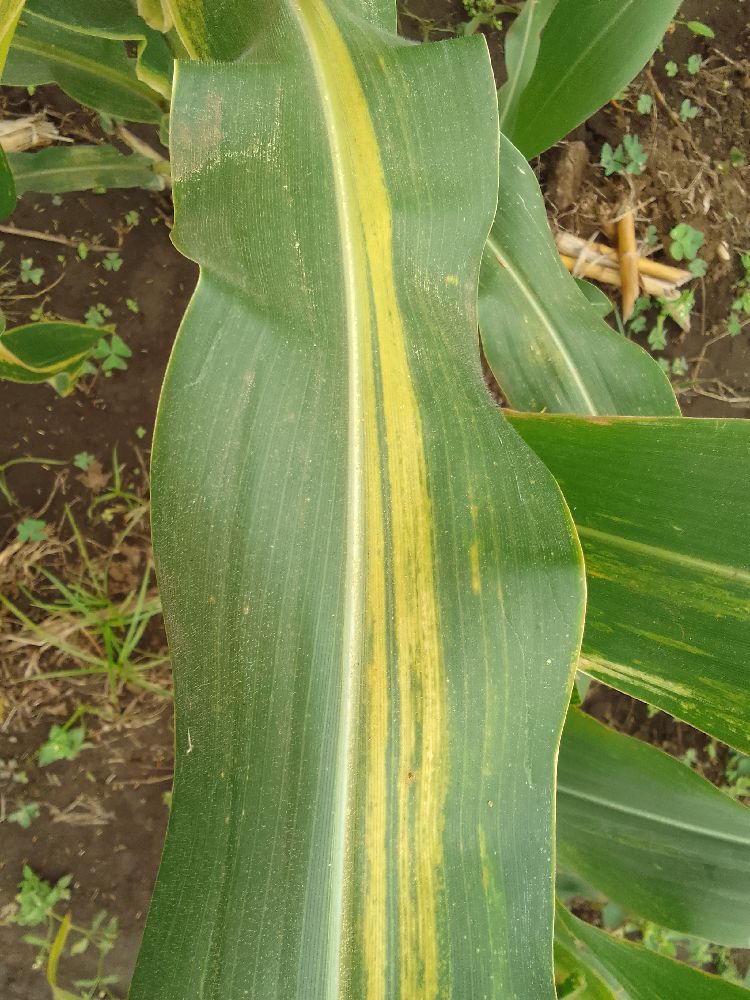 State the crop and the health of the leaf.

maize, maize lethal necrosis
